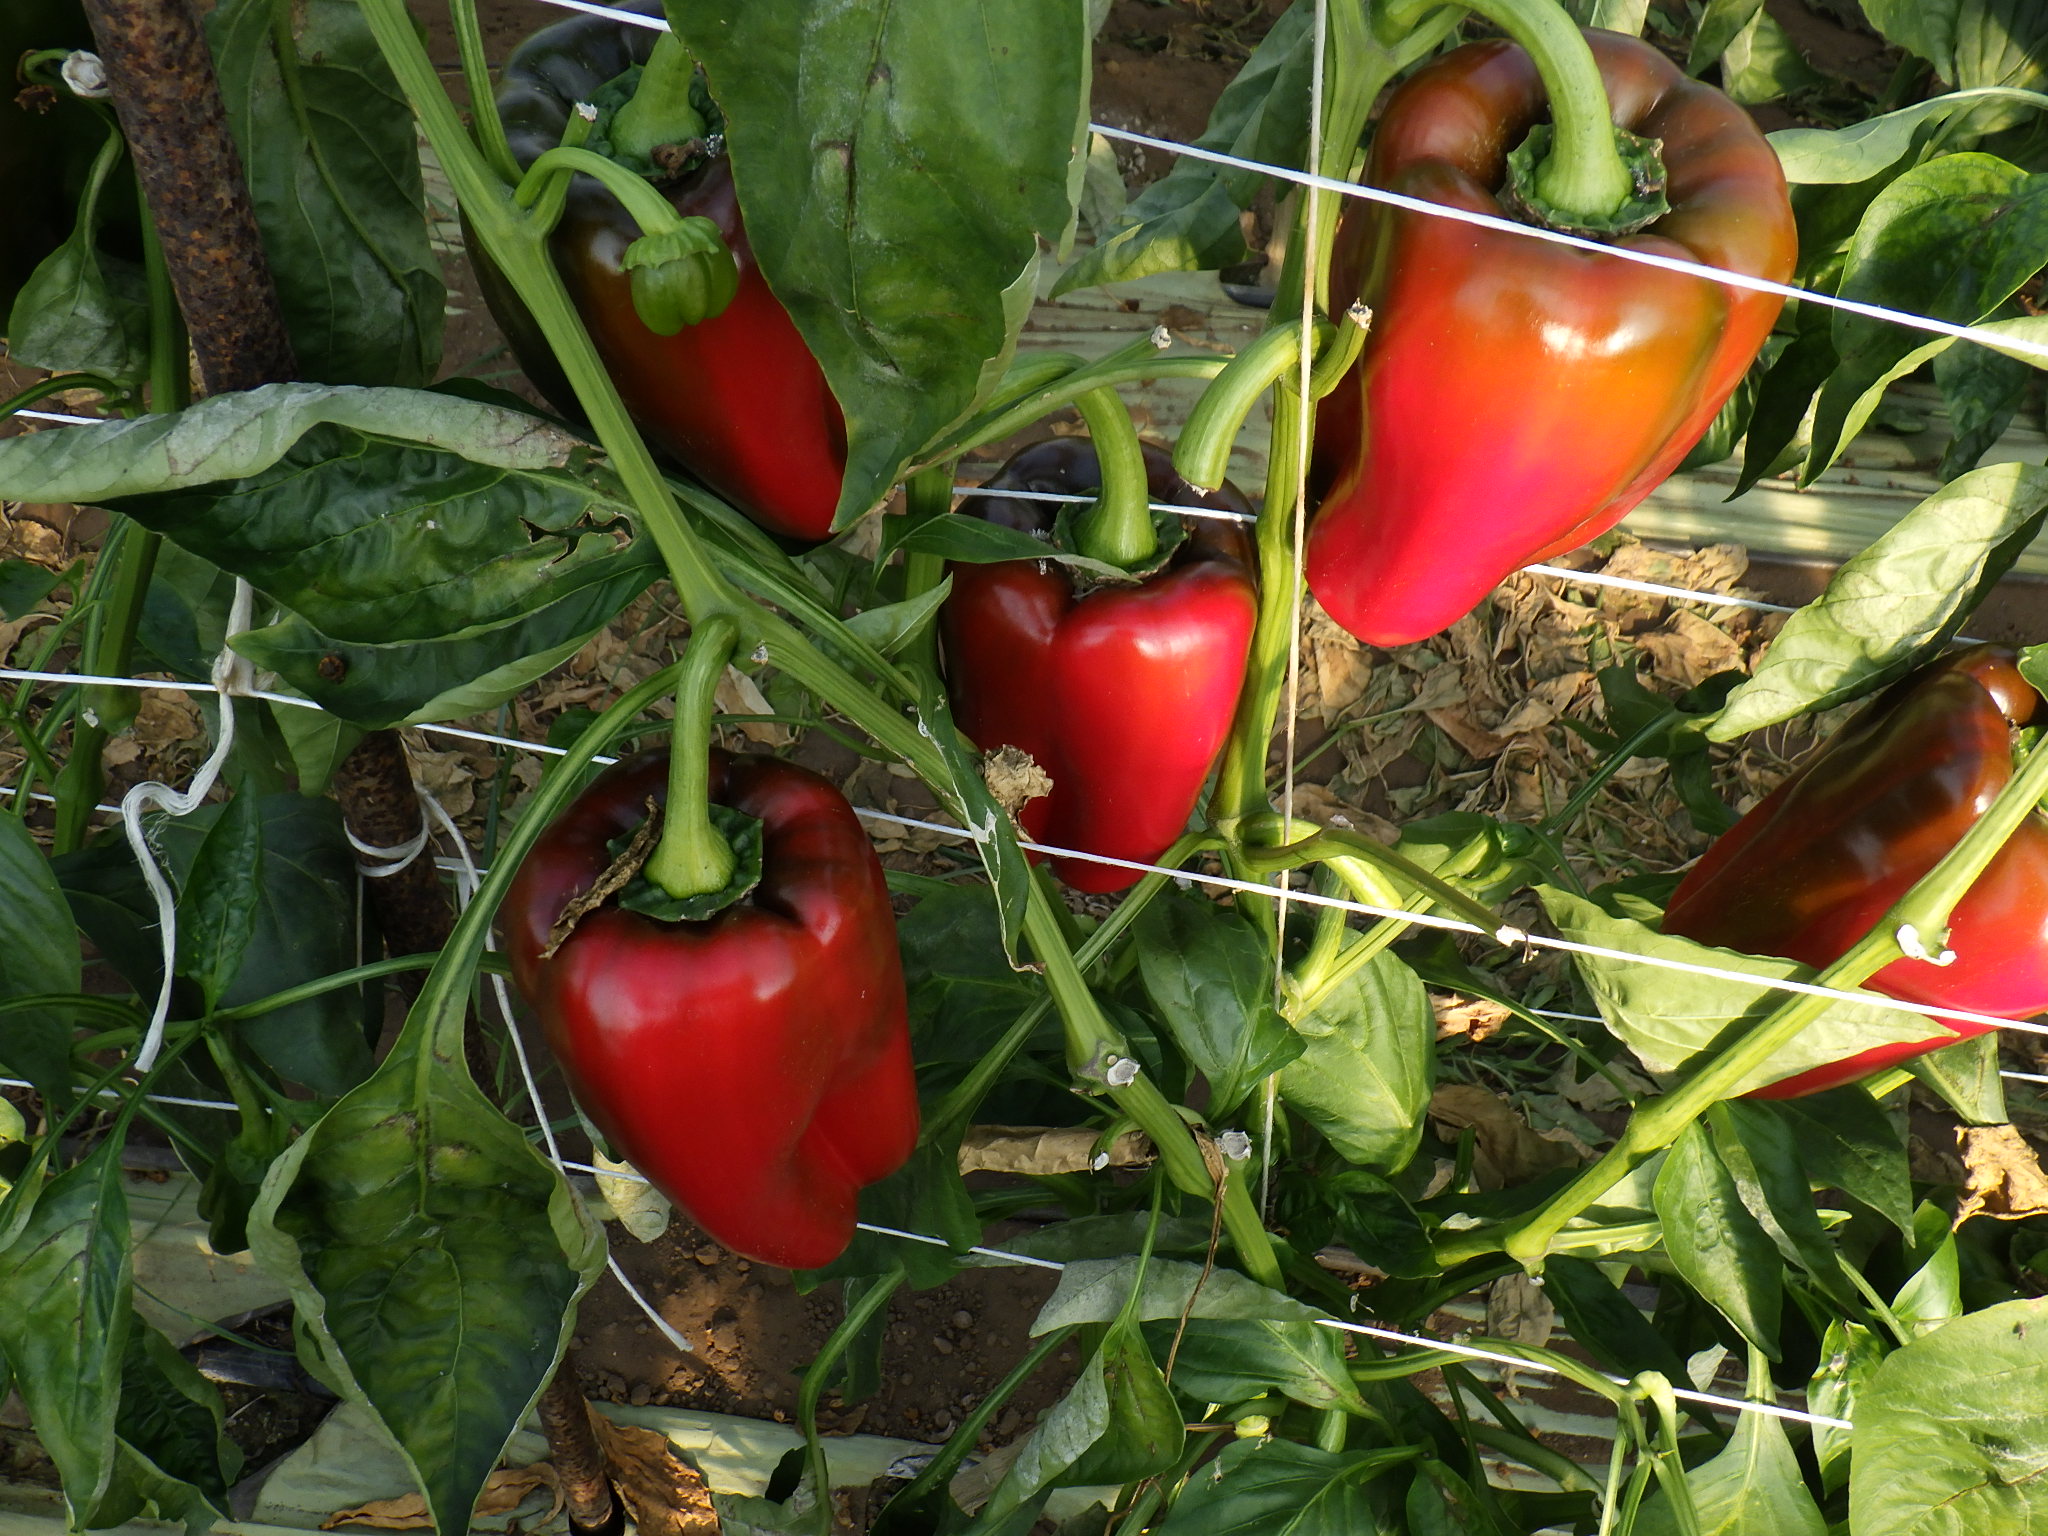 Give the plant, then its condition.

bell pepper, healthy
